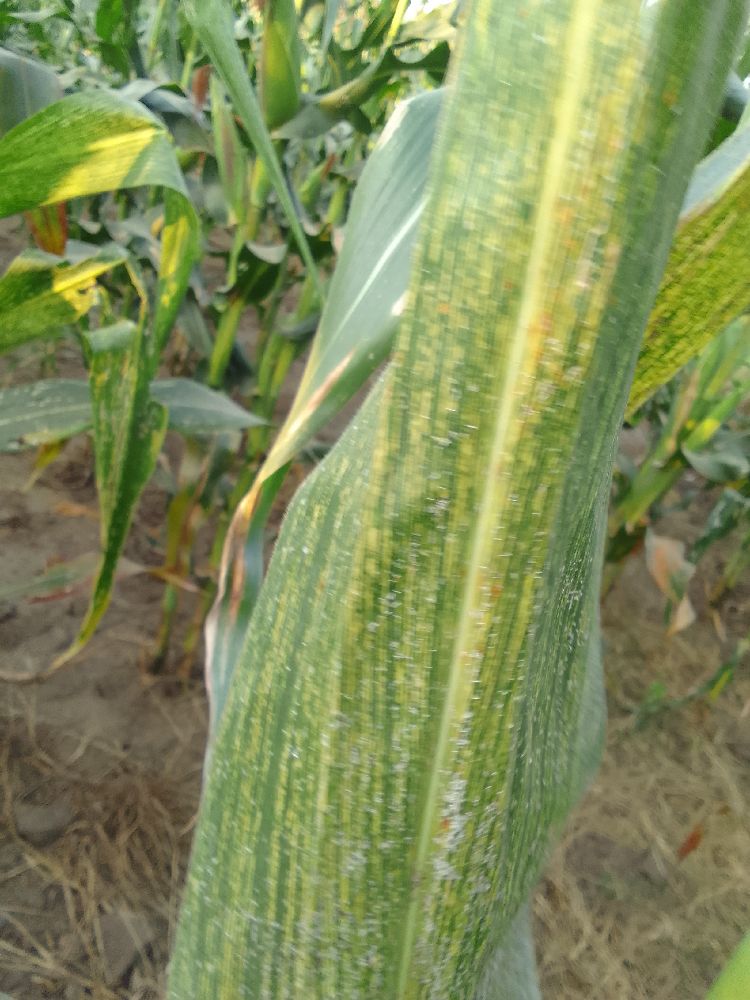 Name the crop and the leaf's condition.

maize, maize streak virus
